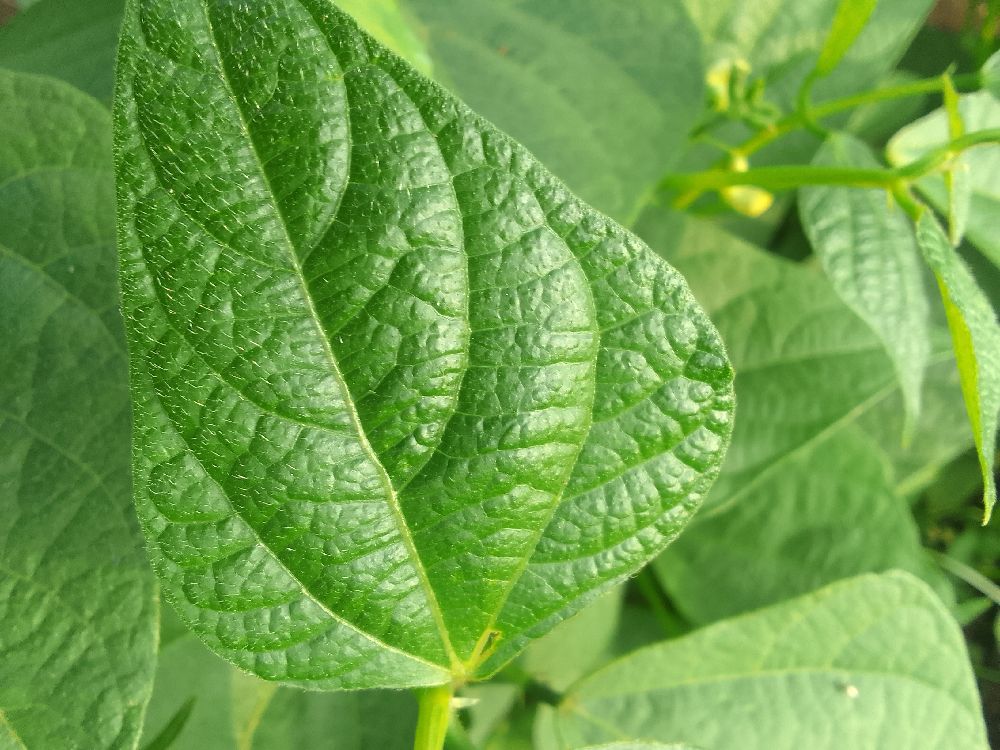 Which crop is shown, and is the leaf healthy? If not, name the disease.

common bean, healthy
